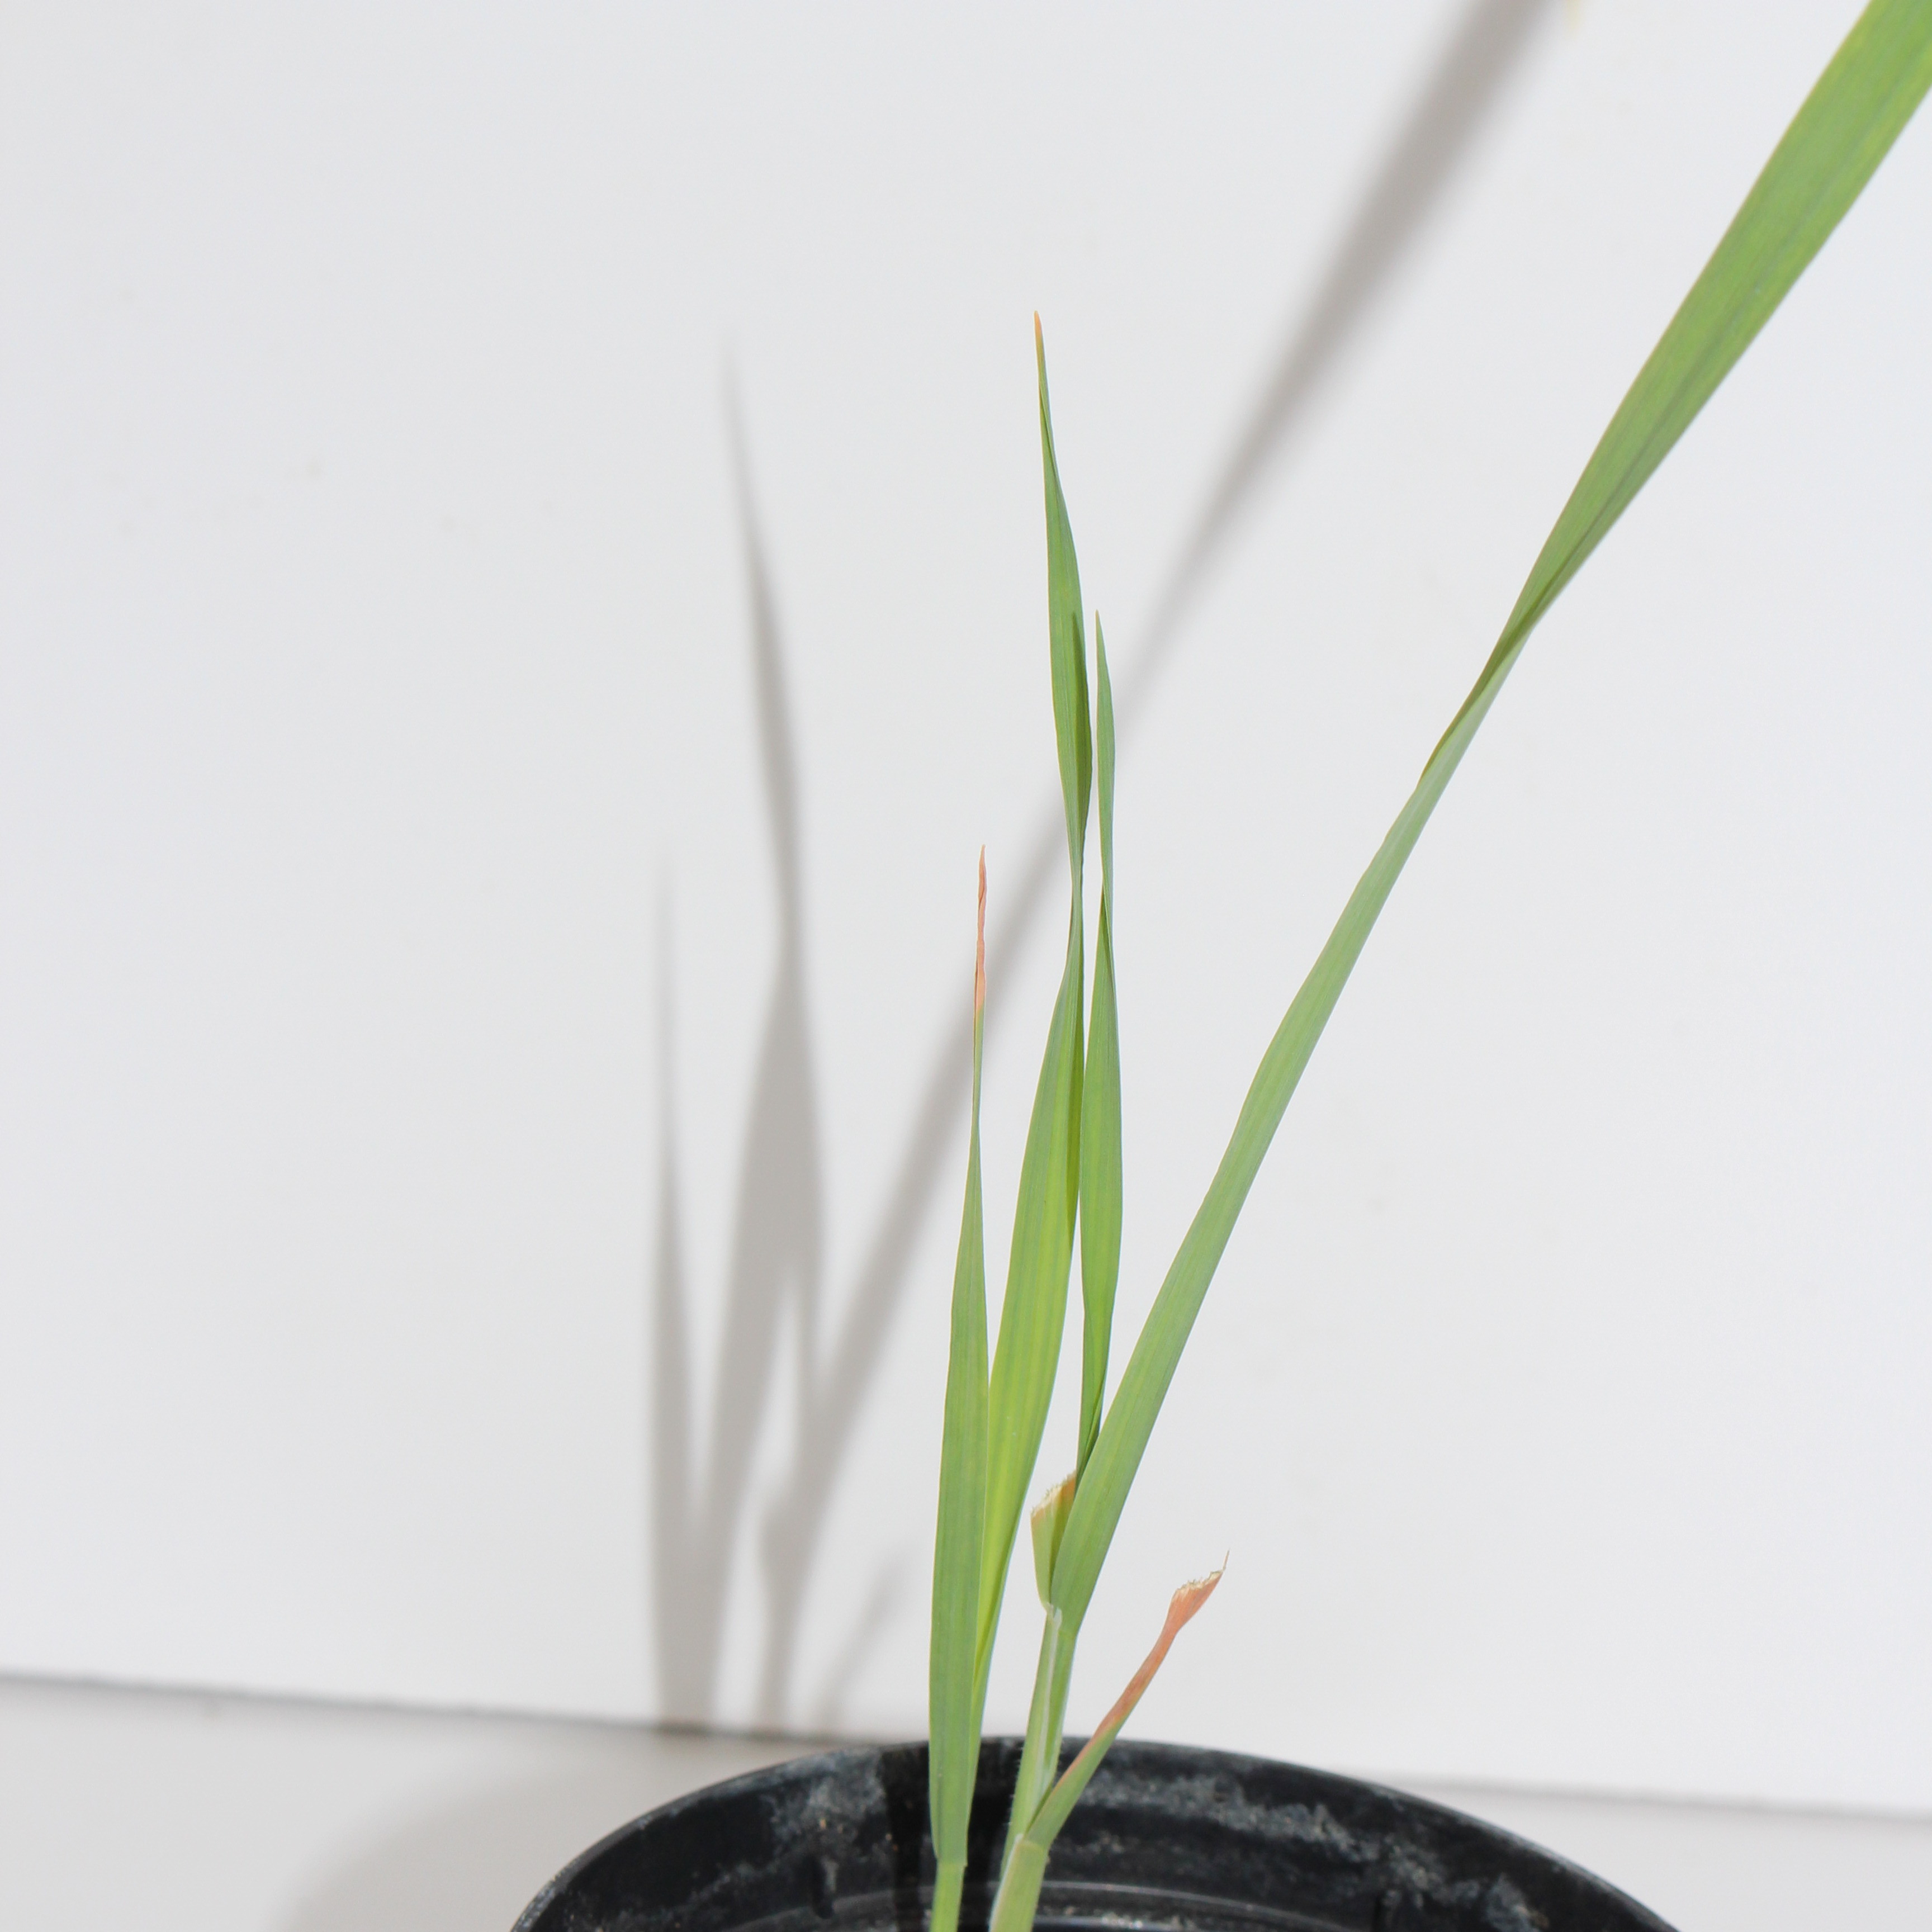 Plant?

Avena sterilis
